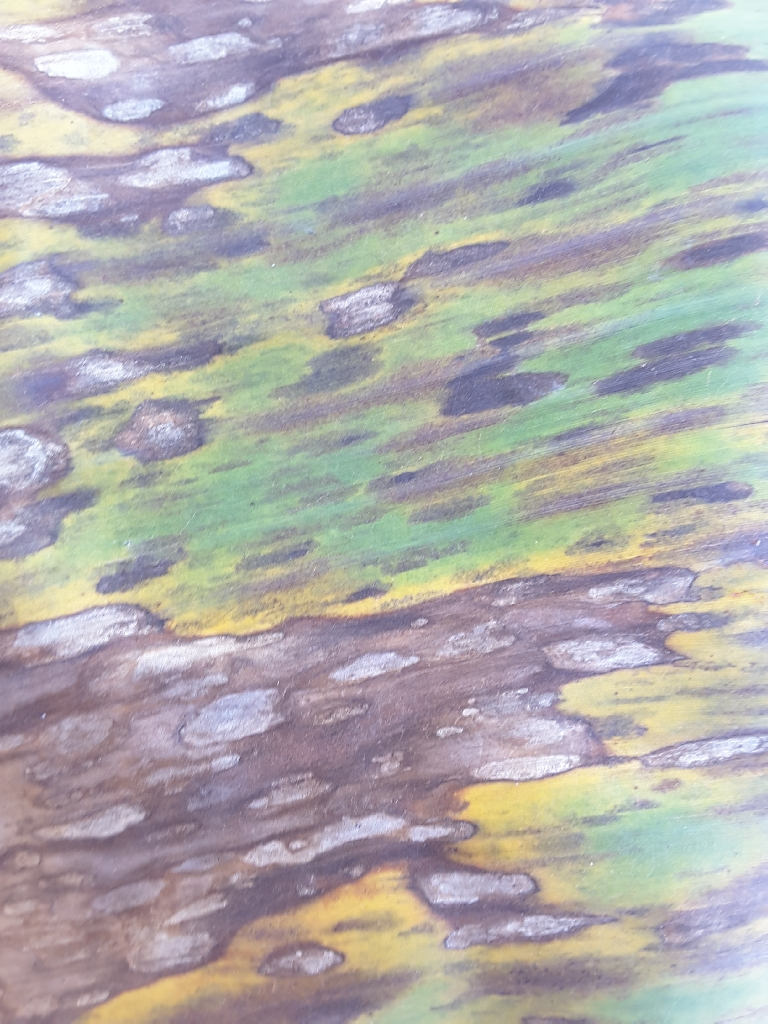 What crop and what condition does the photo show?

banana, black sigatoka
